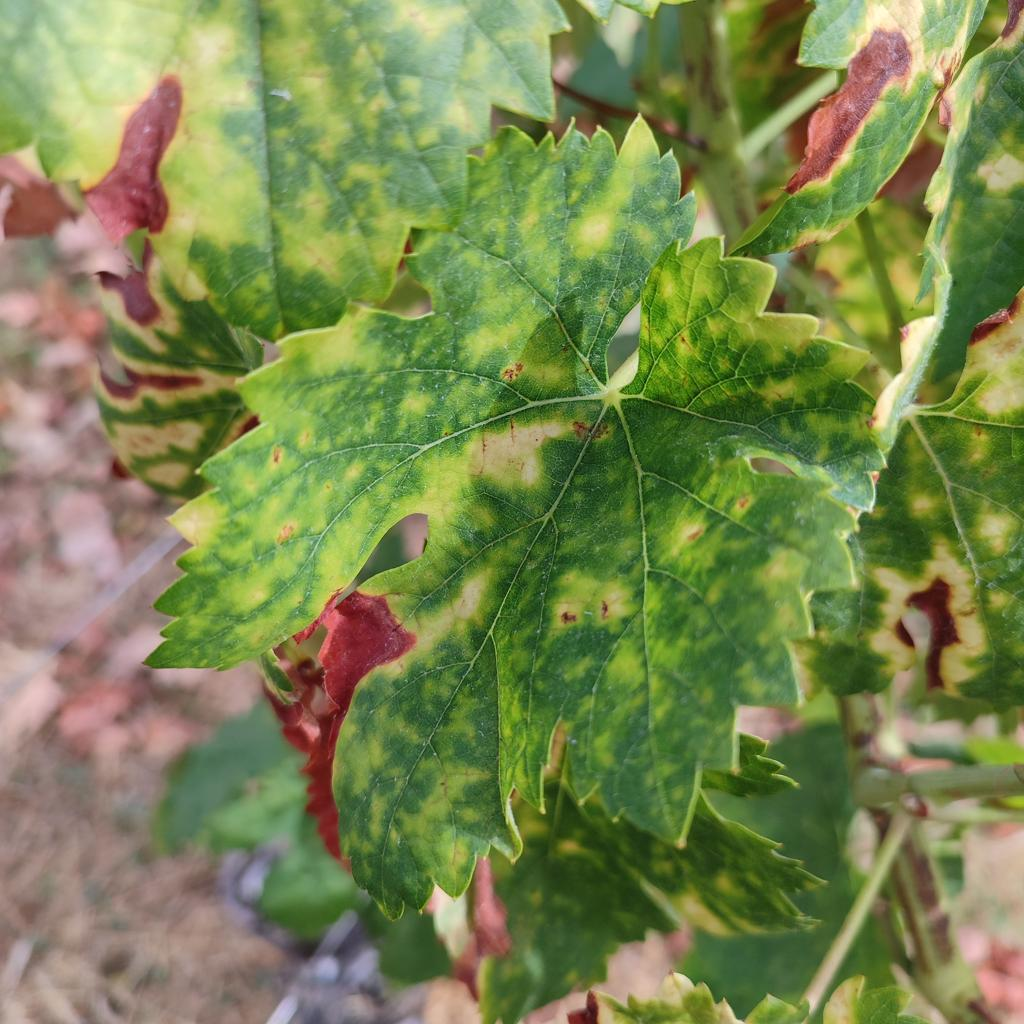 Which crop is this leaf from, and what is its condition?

grapevine, esca complex
